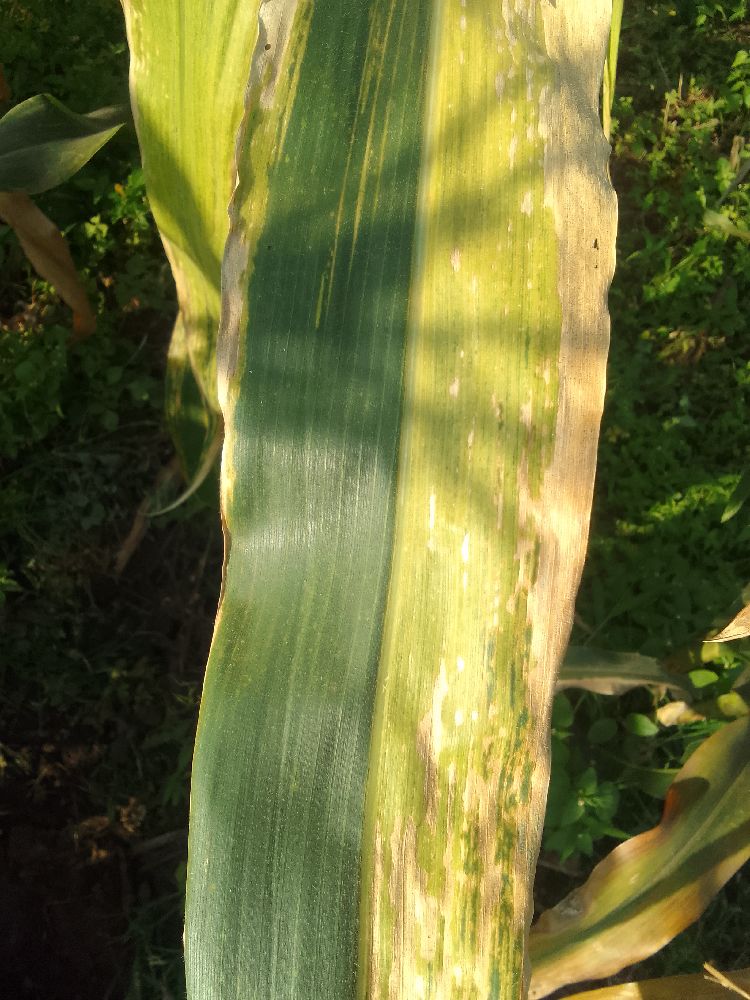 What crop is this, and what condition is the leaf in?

maize, maize lethal necrosis
